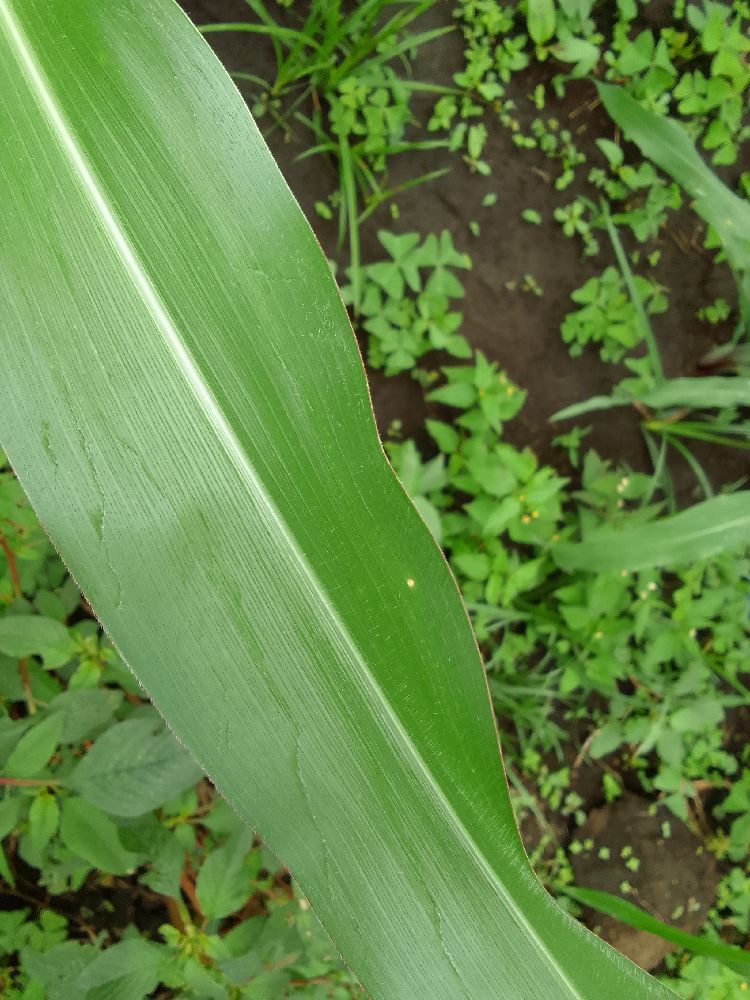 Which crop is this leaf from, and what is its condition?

maize, healthy
